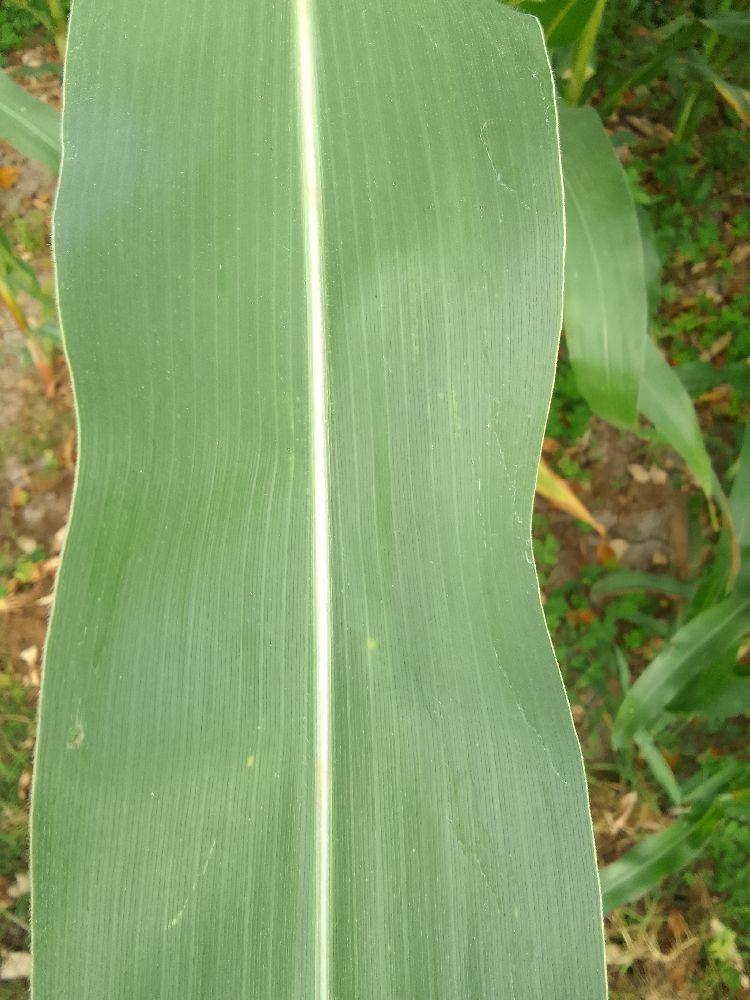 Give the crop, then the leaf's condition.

maize, healthy
